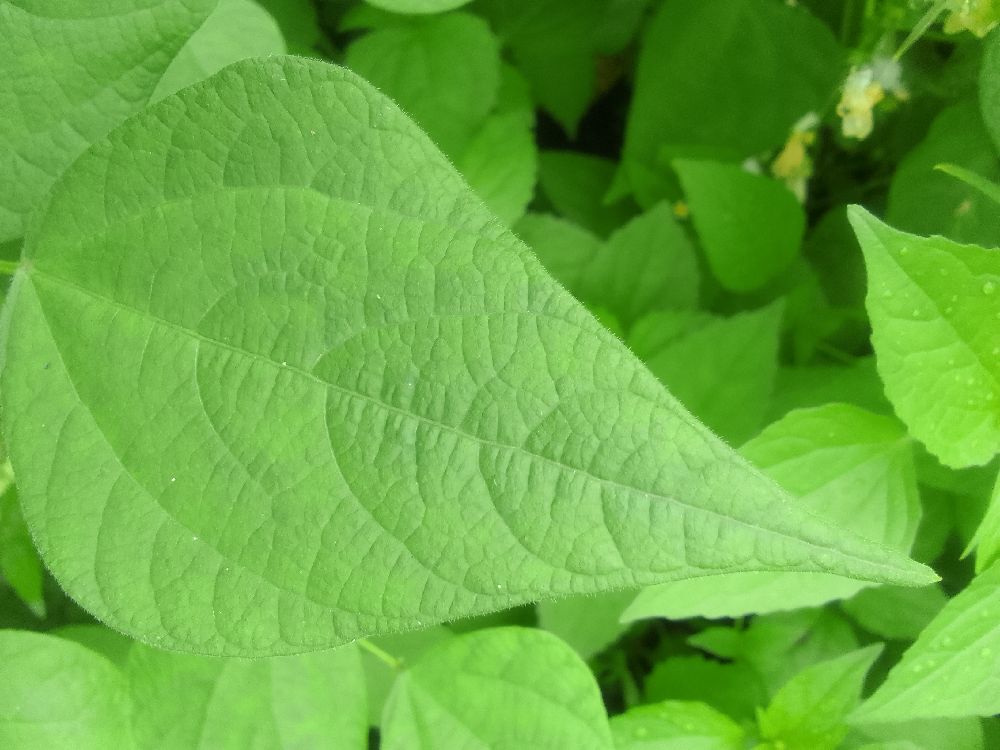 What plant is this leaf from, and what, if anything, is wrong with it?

common bean, healthy
